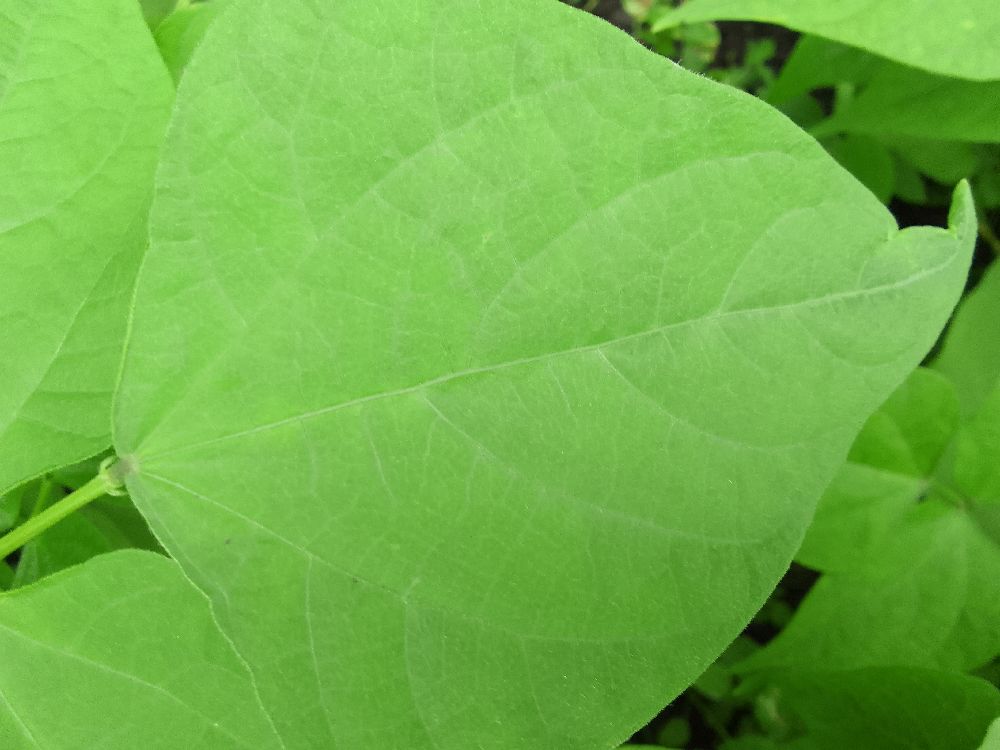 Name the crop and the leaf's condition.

common bean, healthy
